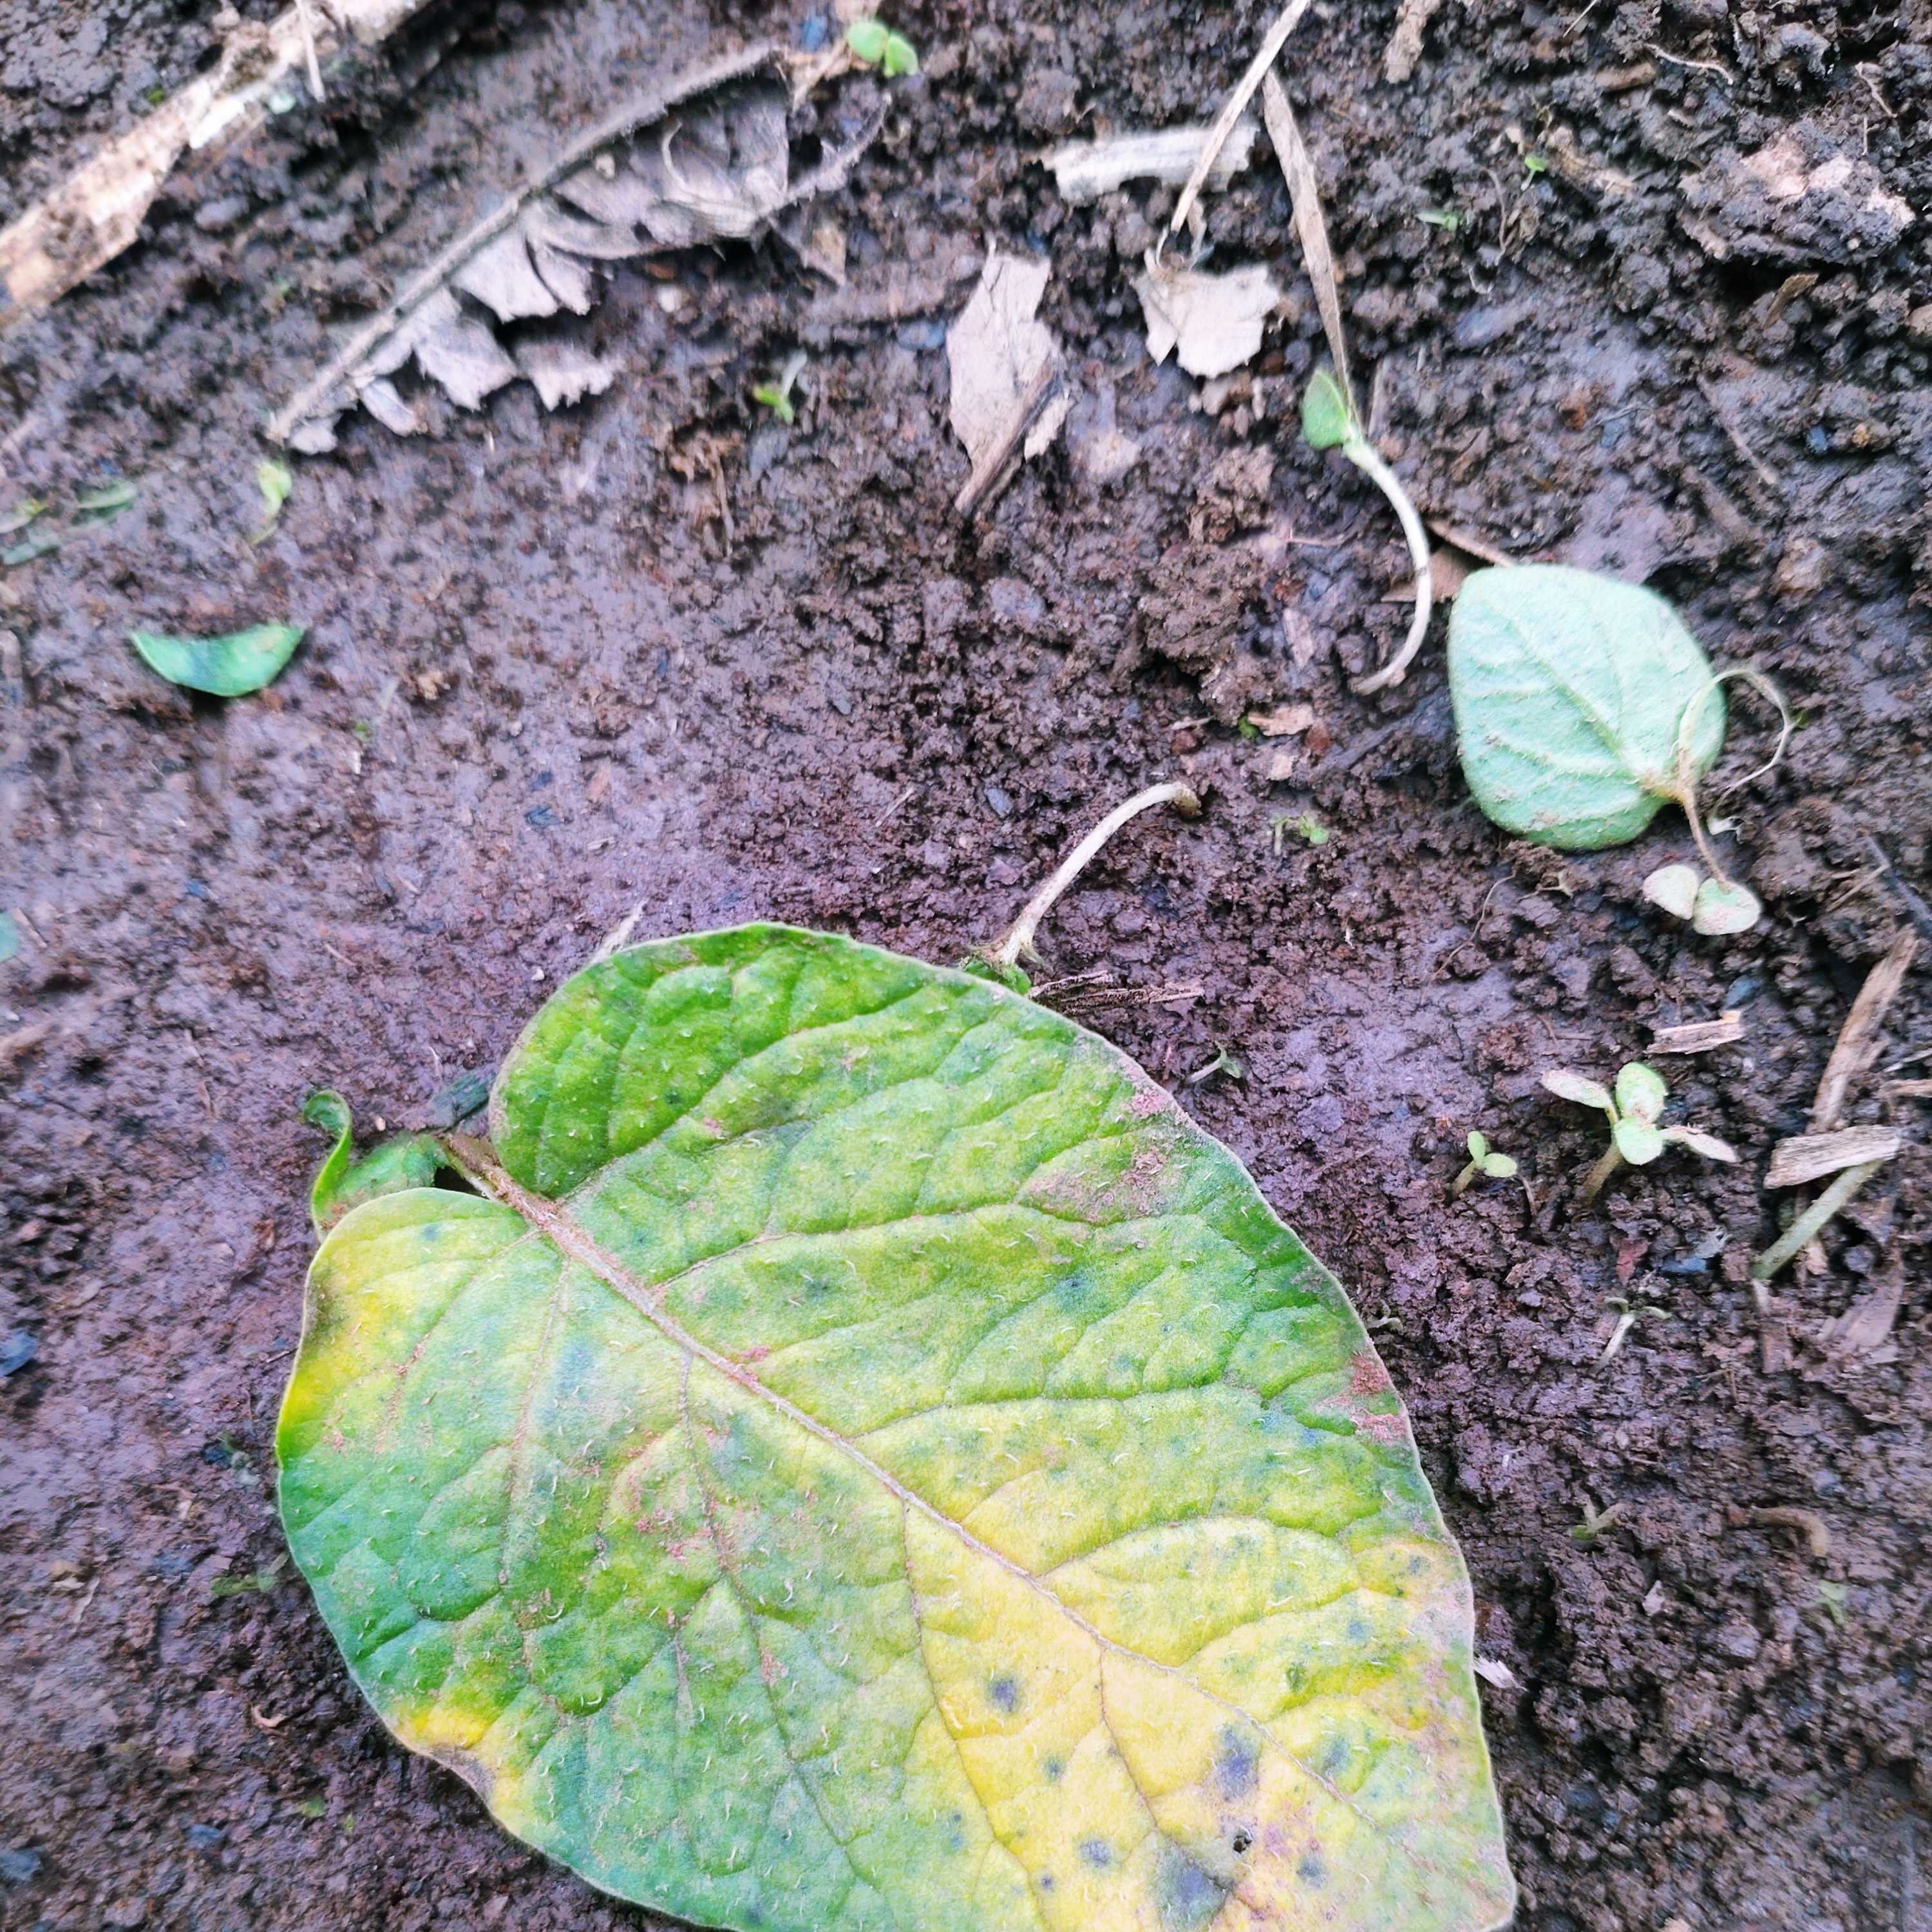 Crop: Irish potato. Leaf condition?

late blight
